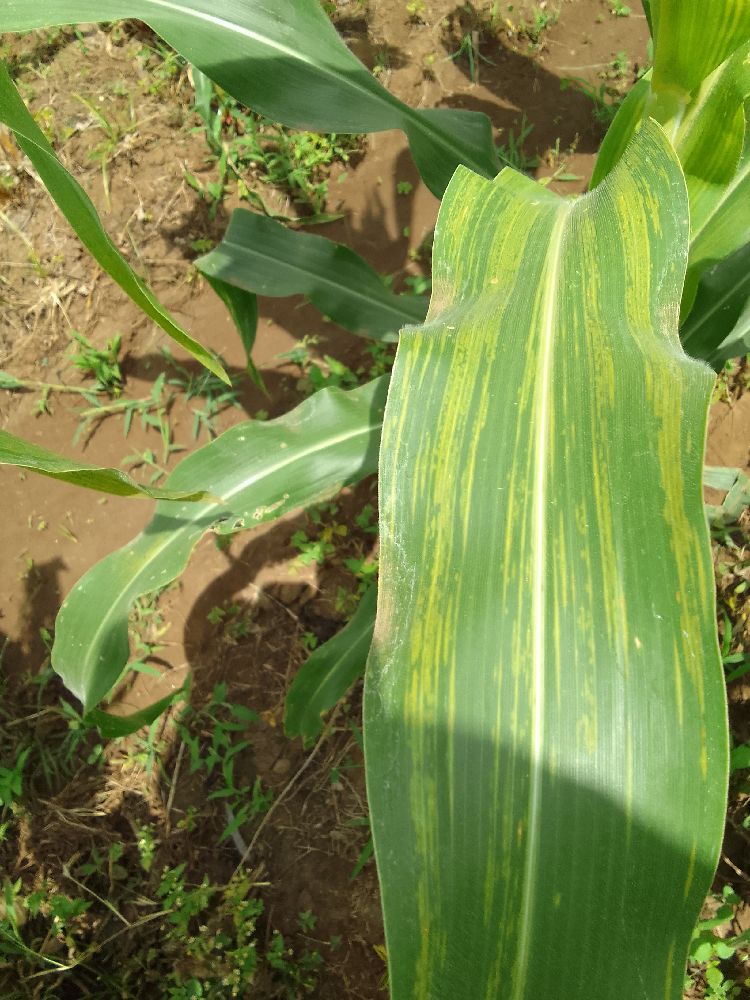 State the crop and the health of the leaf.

maize, maize lethal necrosis
